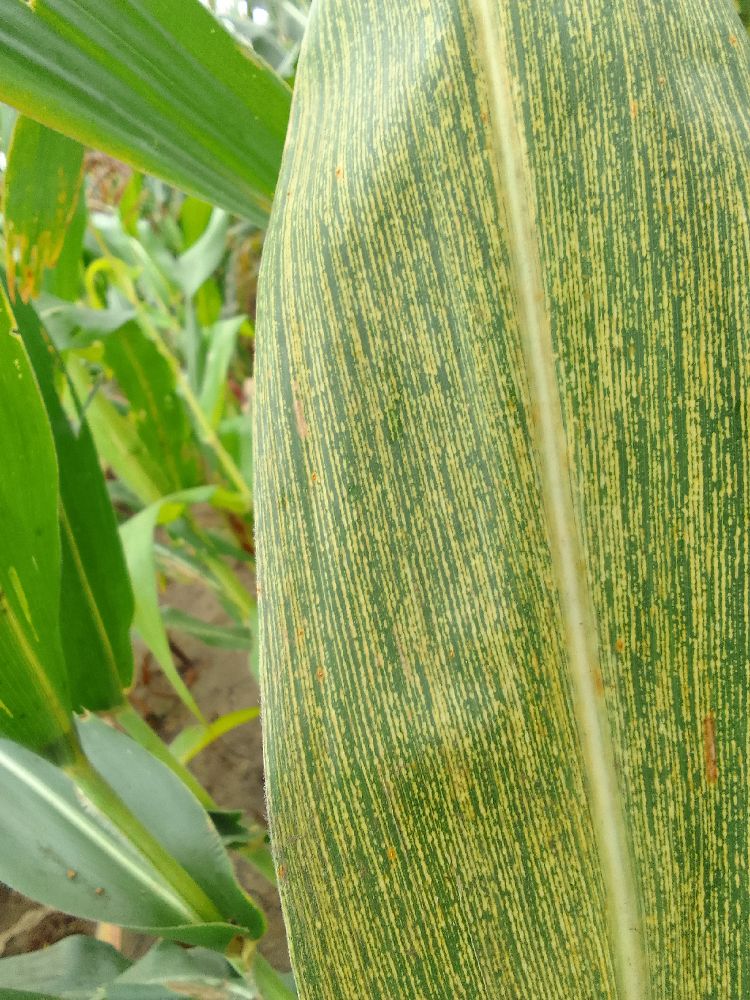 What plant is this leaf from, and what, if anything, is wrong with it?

maize, maize streak virus
